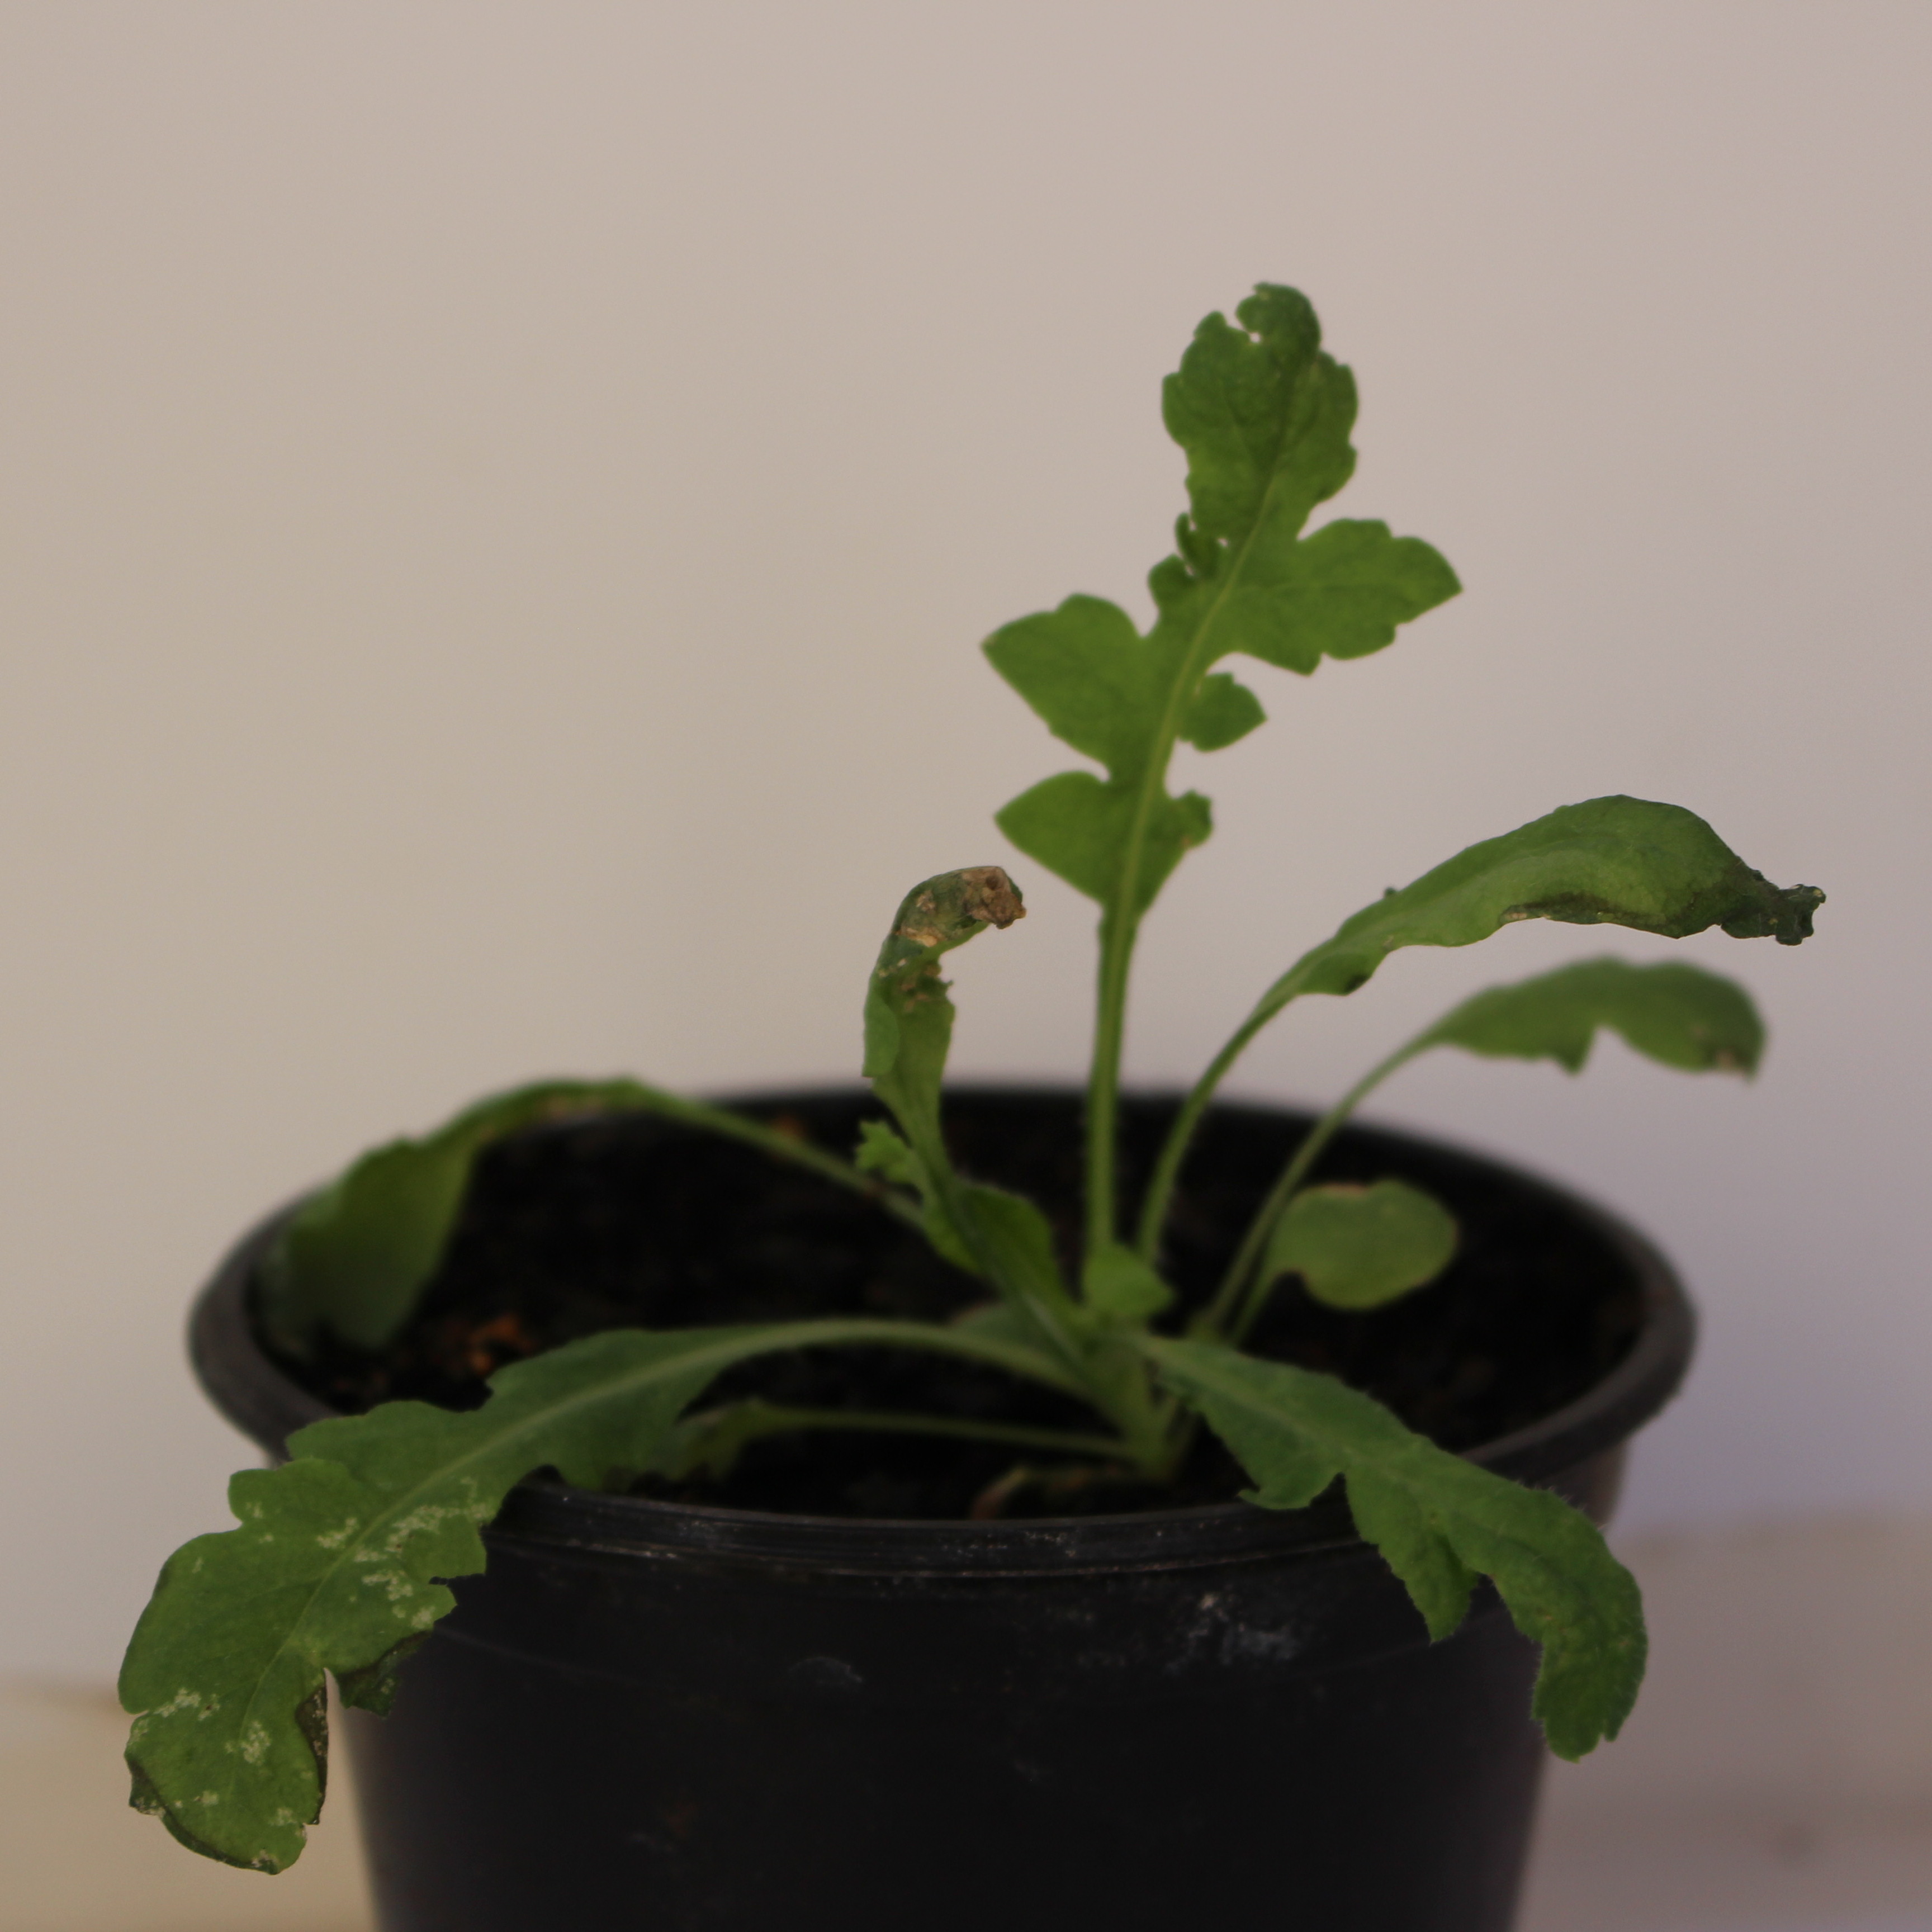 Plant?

Papaver rhoeas
